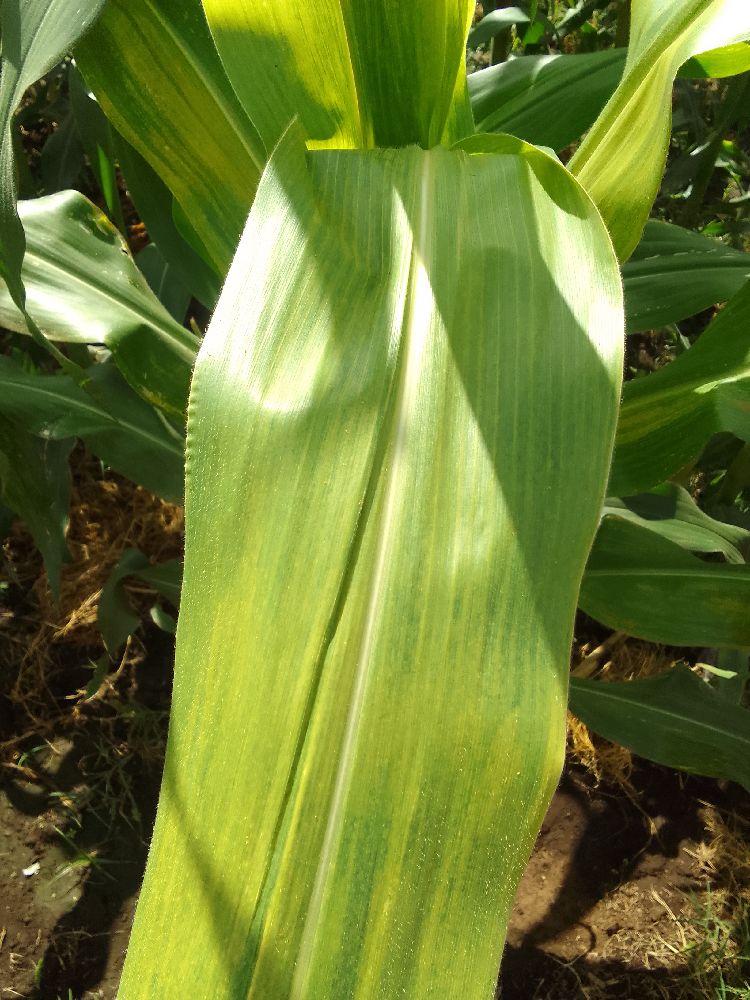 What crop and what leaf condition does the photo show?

maize, maize lethal necrosis
